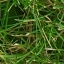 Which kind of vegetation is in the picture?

grass
